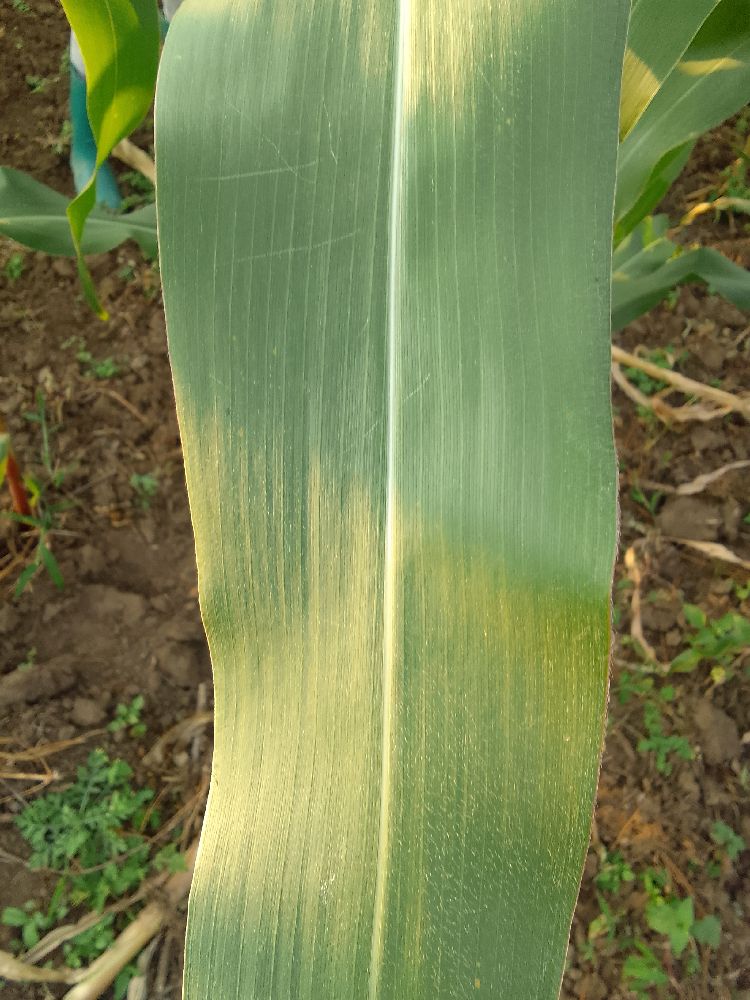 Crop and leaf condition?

maize, healthy
